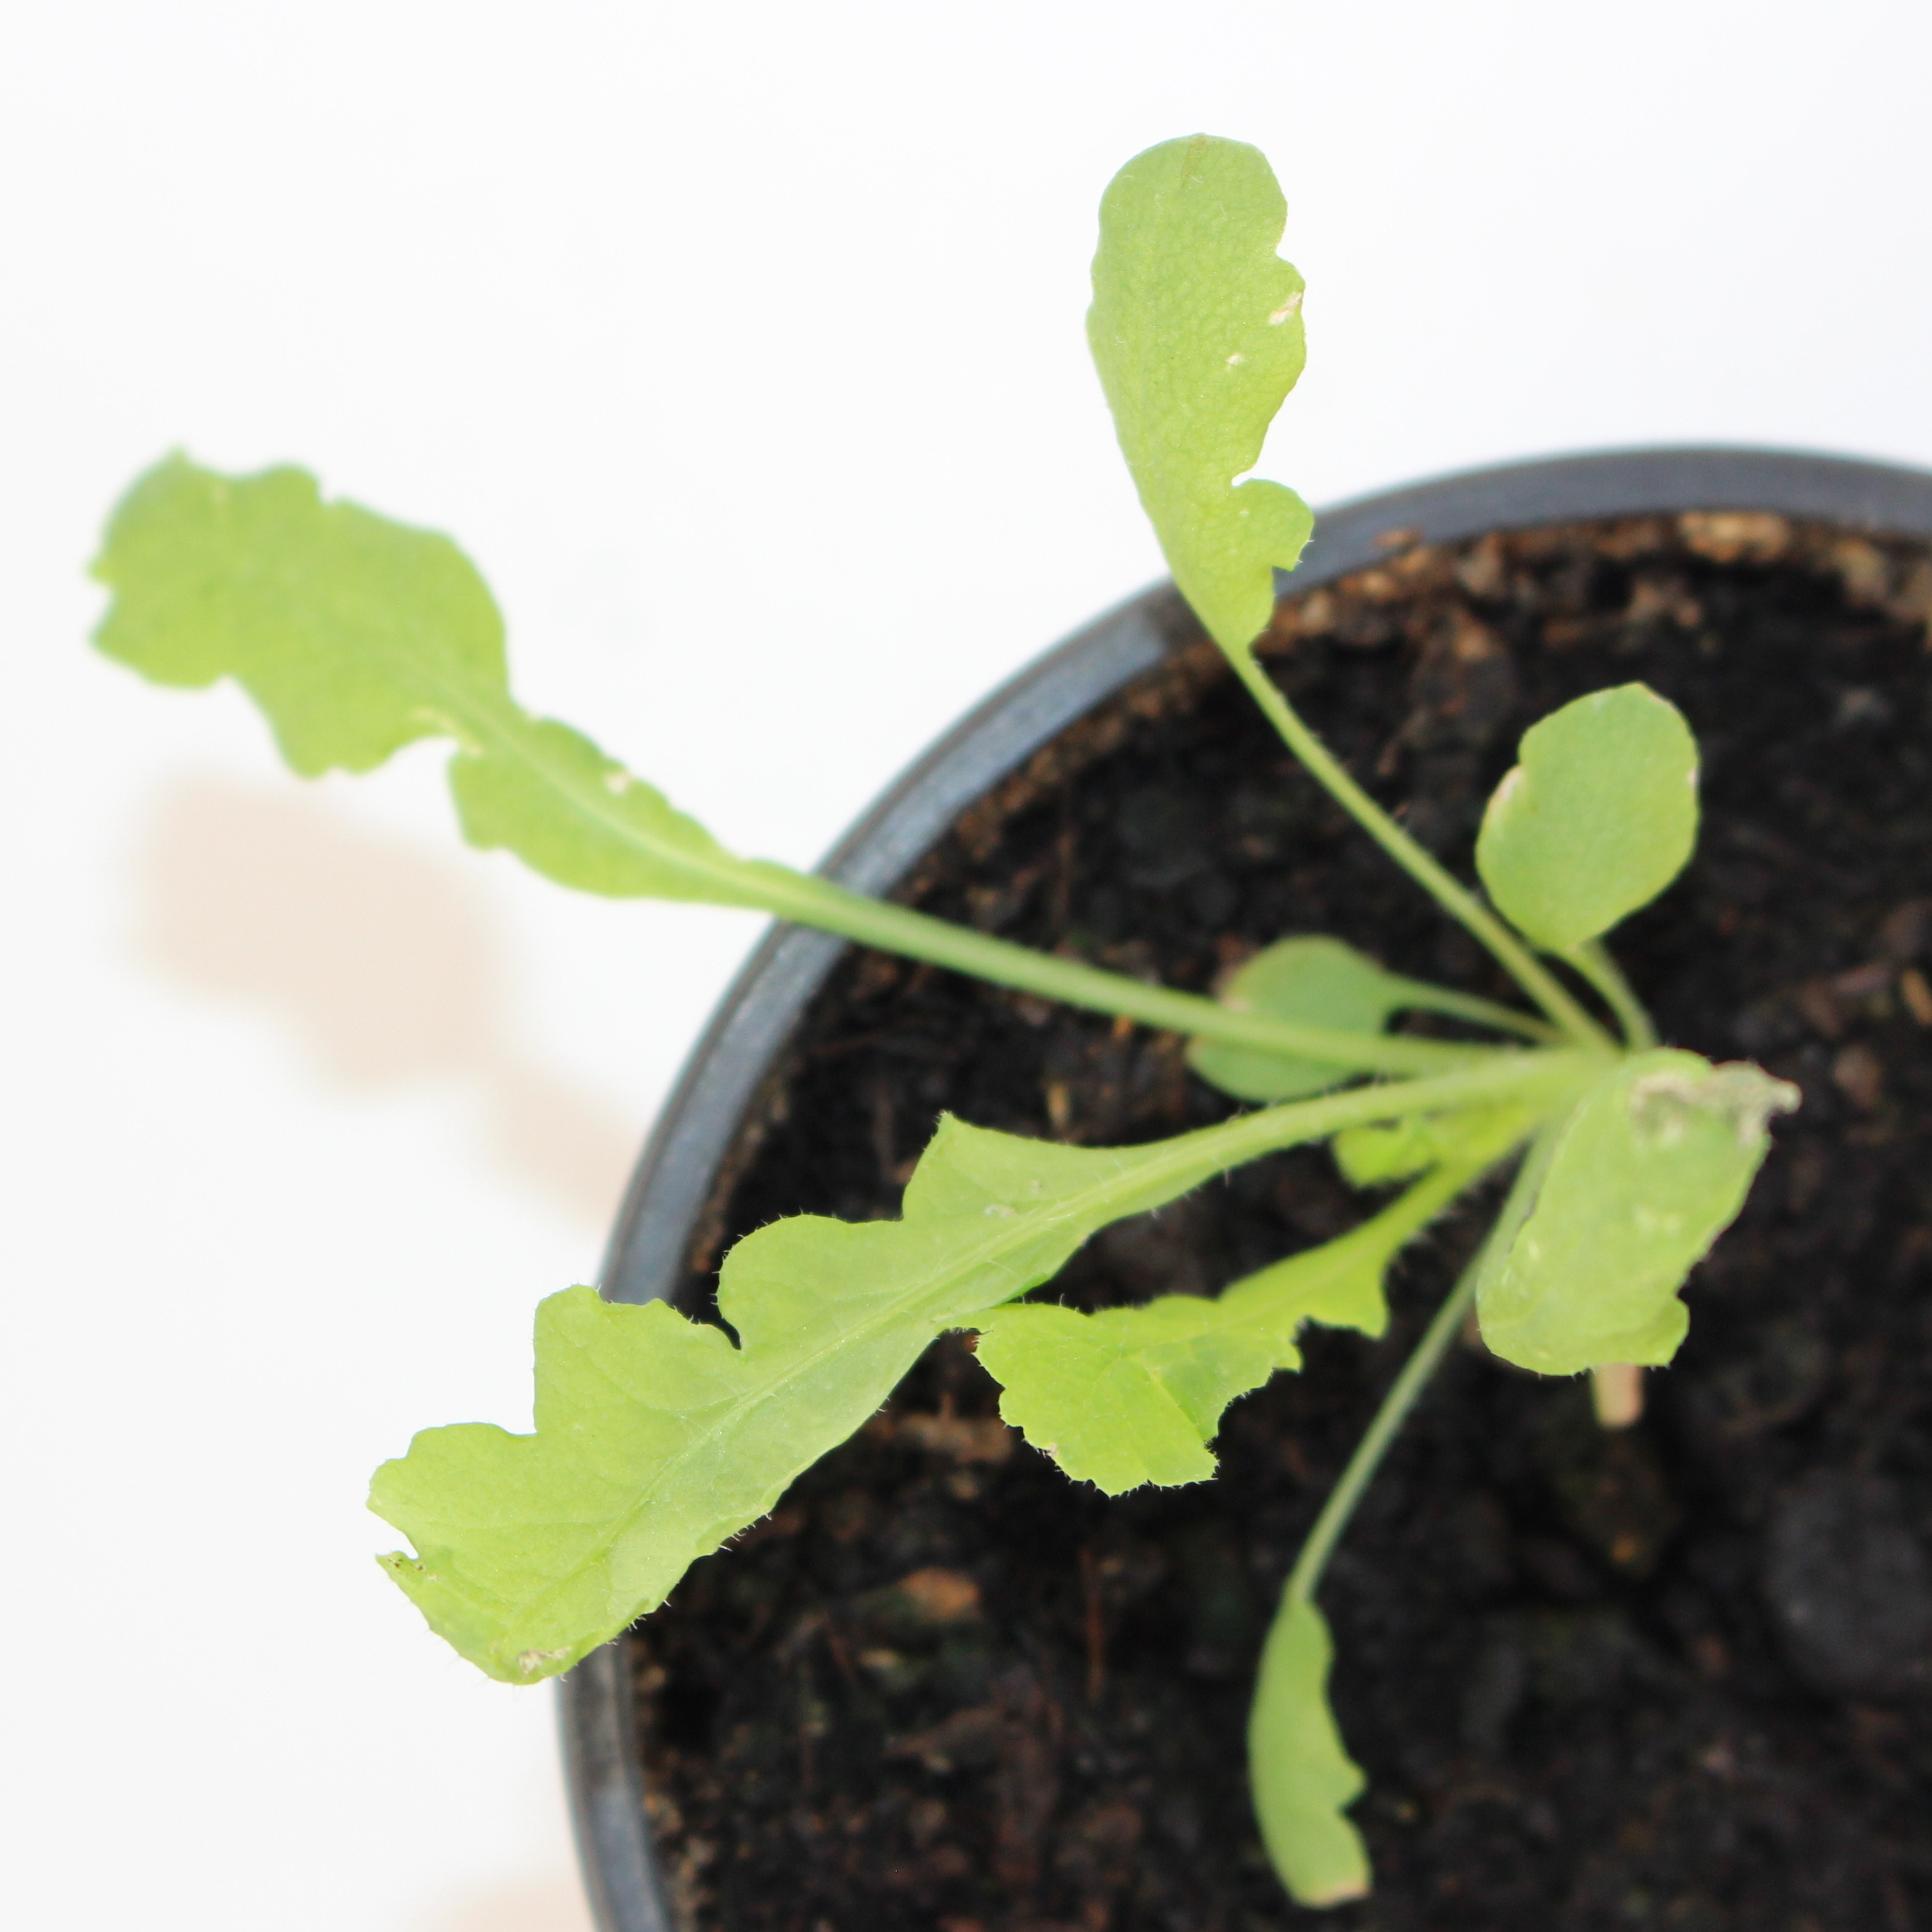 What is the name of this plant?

Papaver rhoeas
